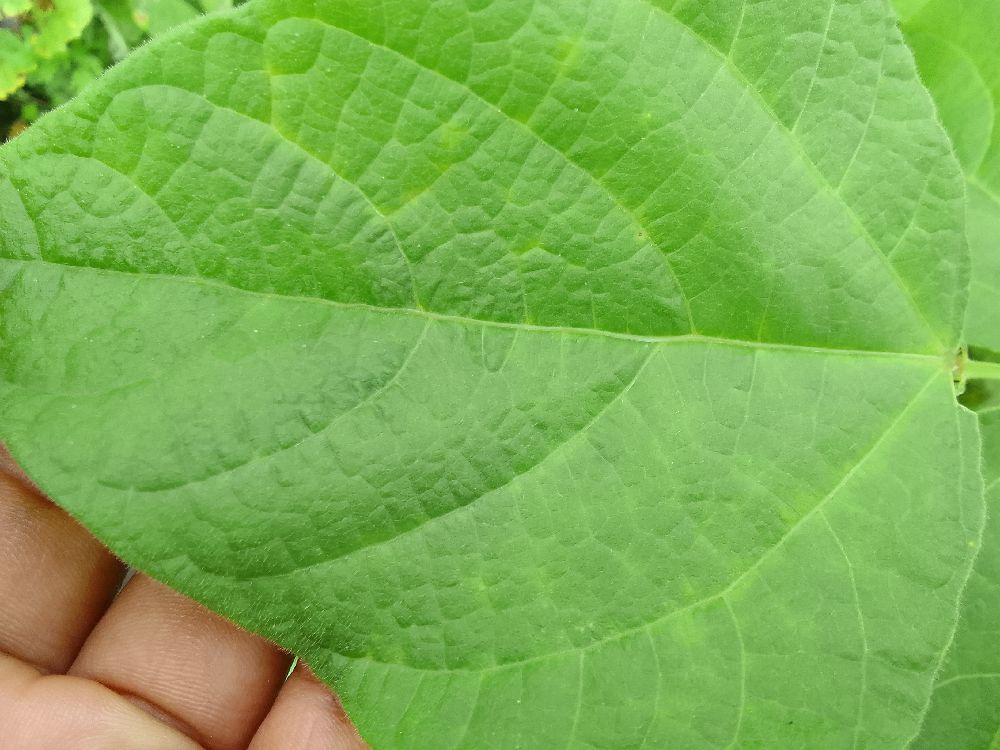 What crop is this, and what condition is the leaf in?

common bean, healthy
